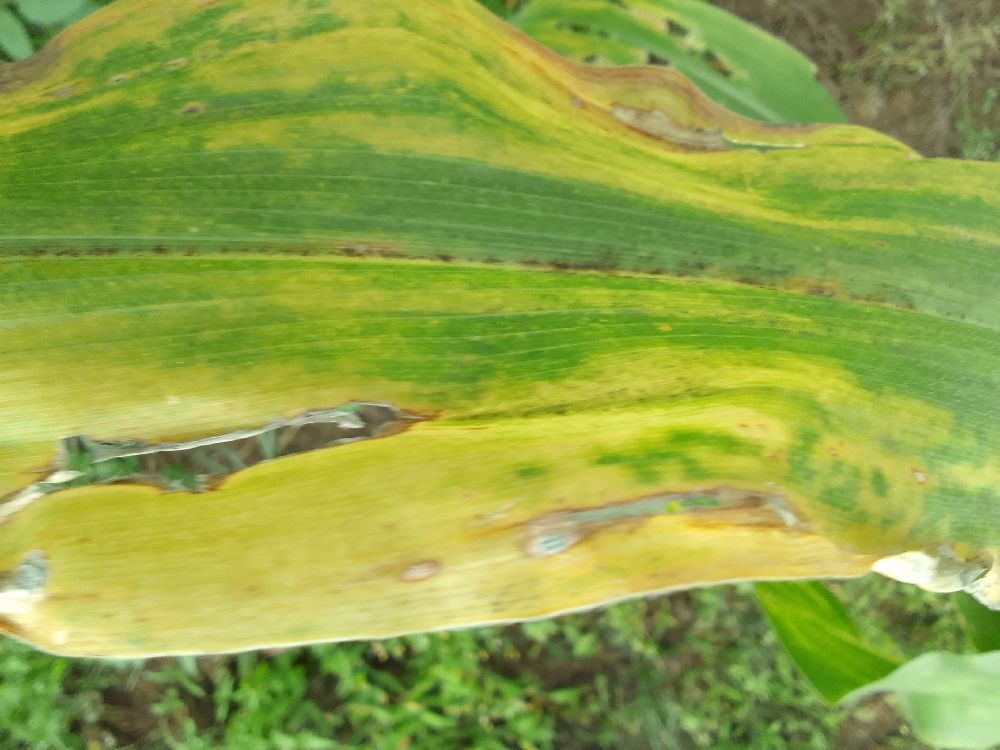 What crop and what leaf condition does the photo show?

maize, maize lethal necrosis
